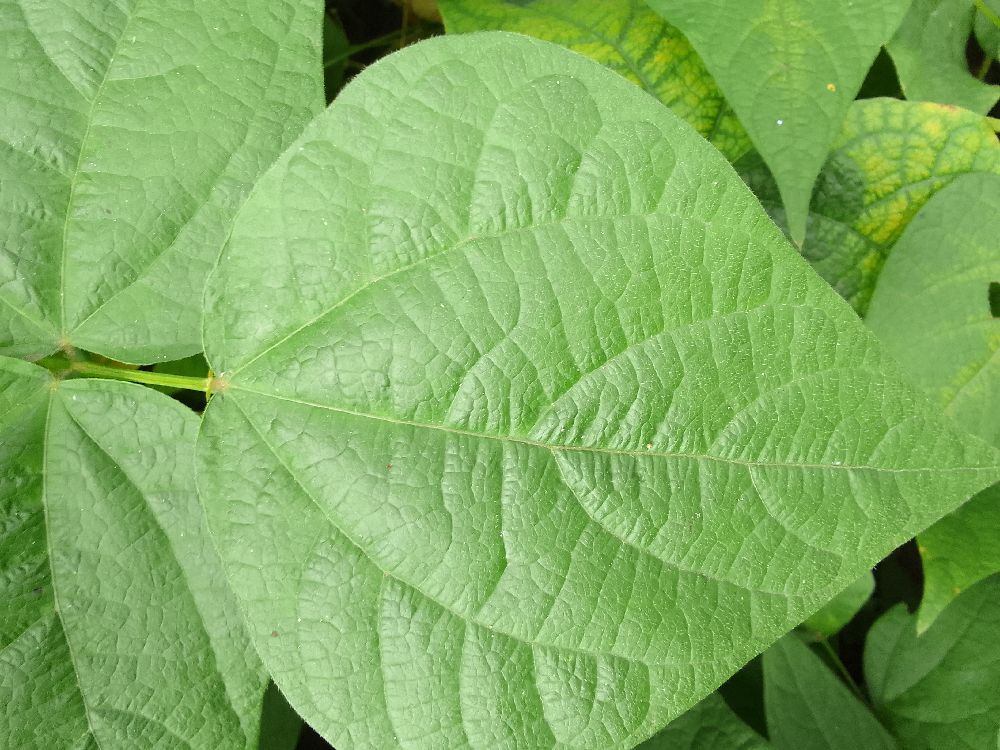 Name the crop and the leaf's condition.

common bean, healthy
